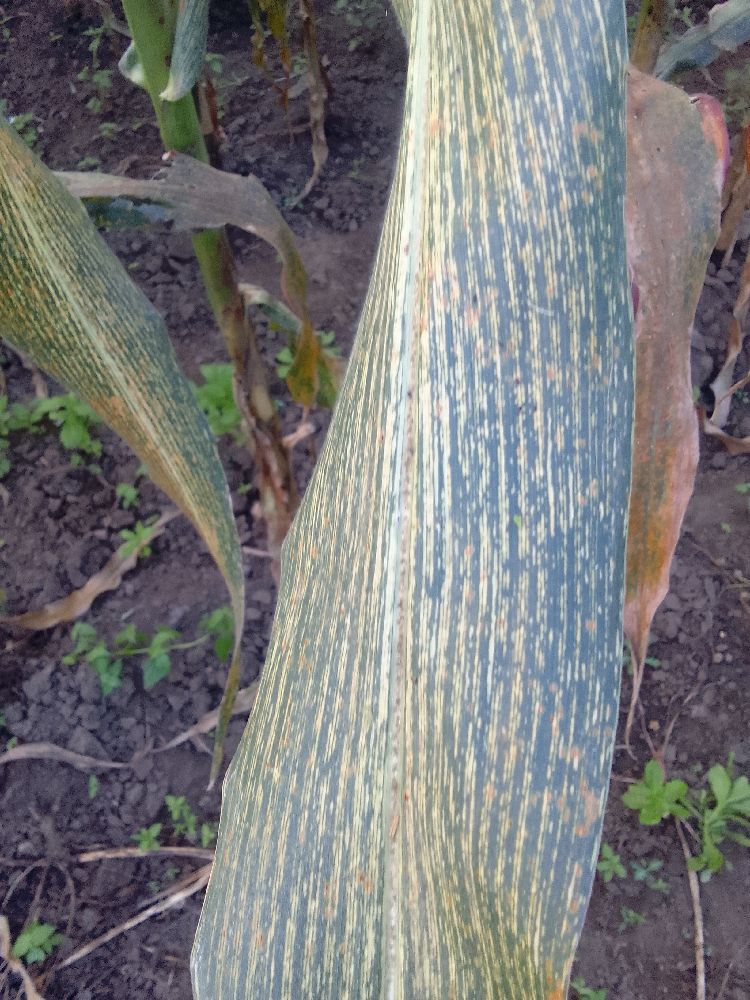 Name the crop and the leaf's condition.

maize, maize streak virus
